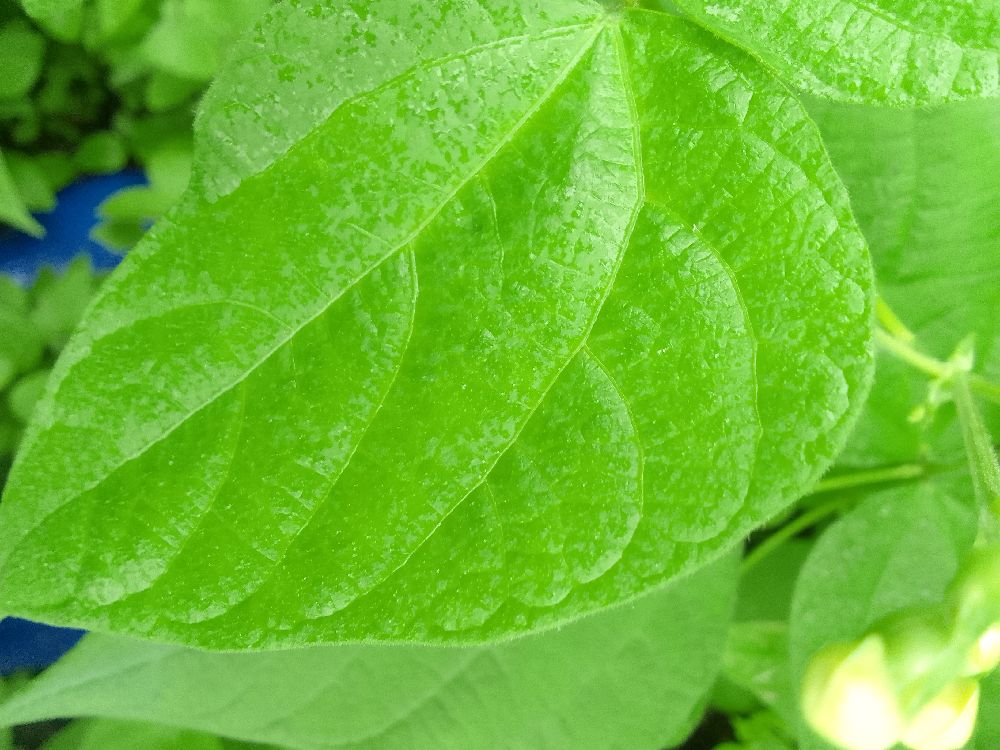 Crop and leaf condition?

common bean, healthy
